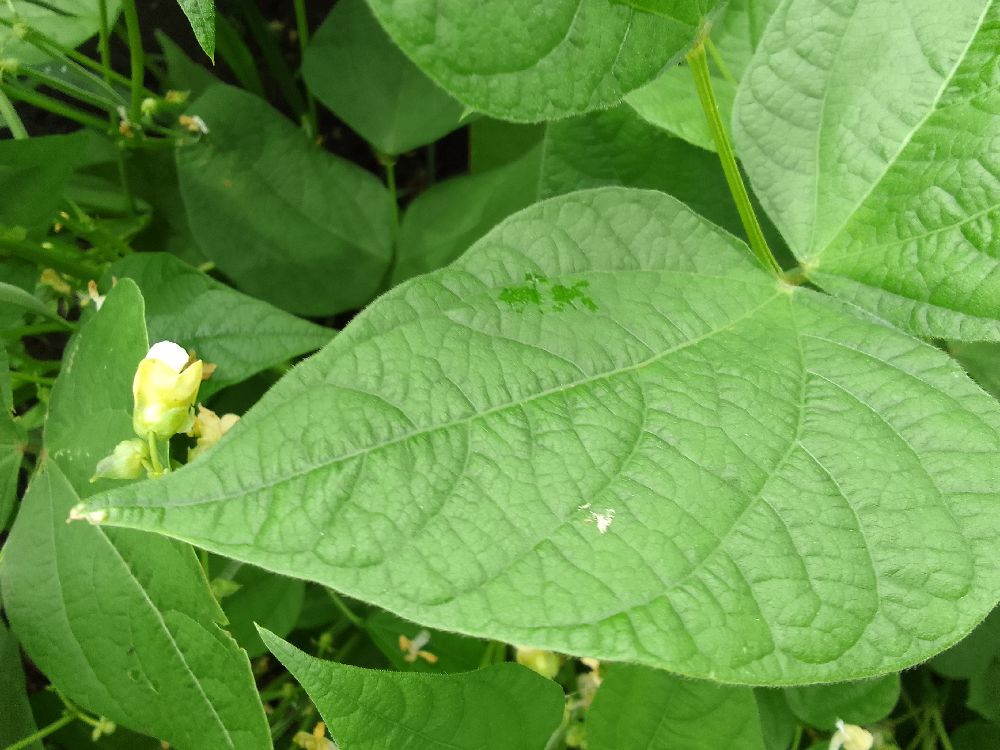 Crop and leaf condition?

common bean, healthy
